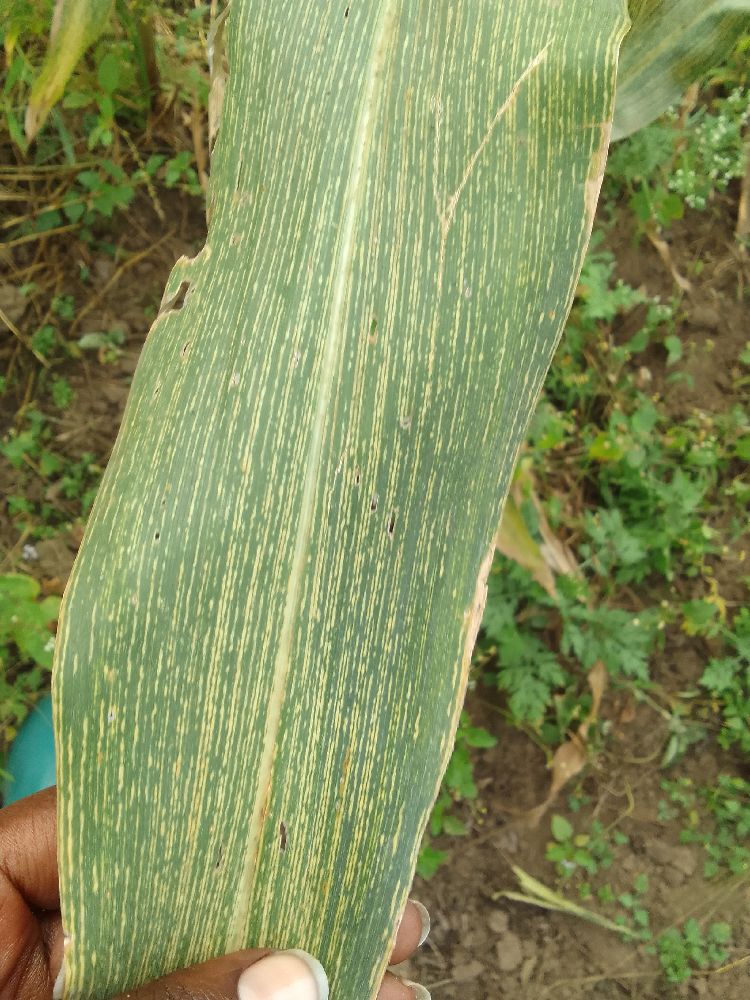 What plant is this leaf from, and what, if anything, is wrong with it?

maize, maize streak virus
